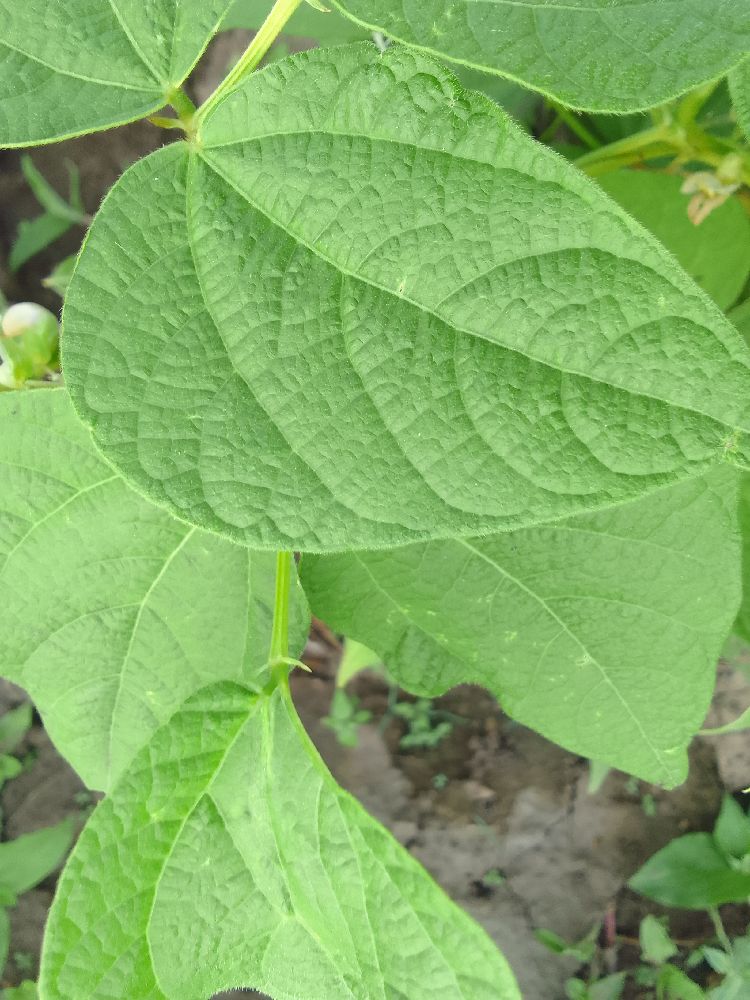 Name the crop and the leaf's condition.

common bean, healthy
